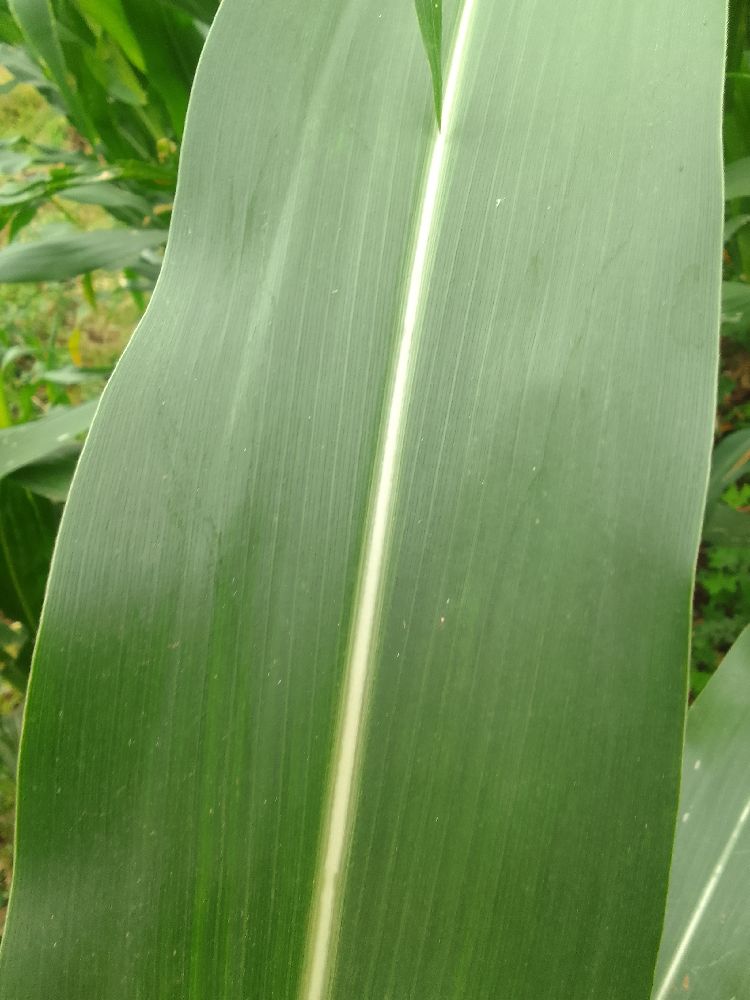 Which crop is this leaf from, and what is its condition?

maize, healthy
